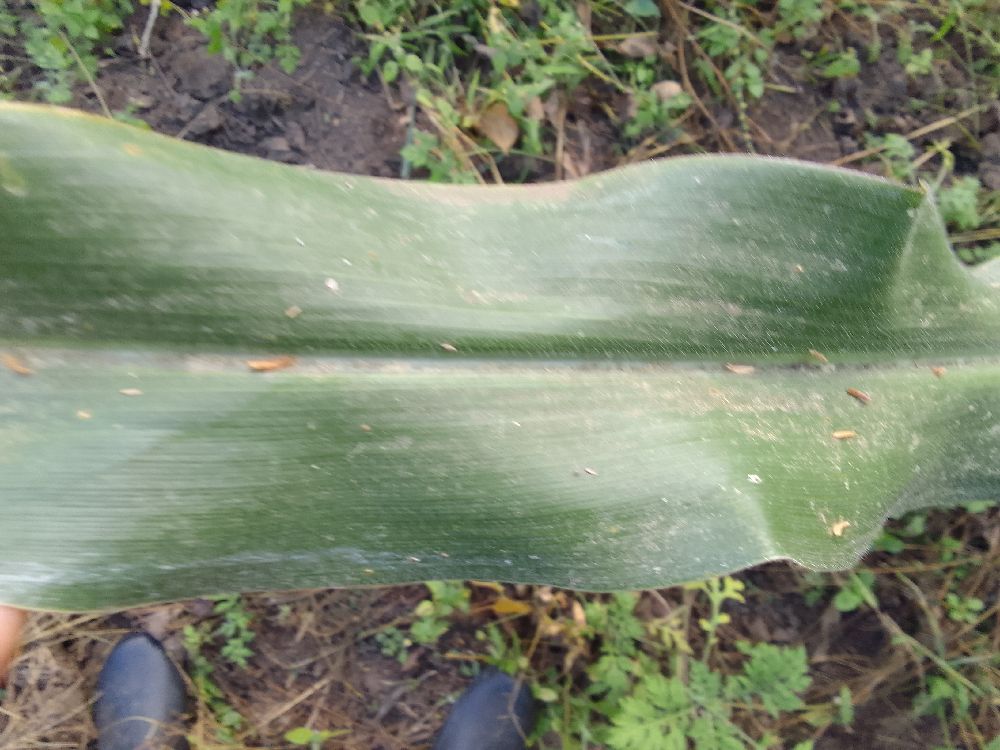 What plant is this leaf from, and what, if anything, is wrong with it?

maize, healthy
